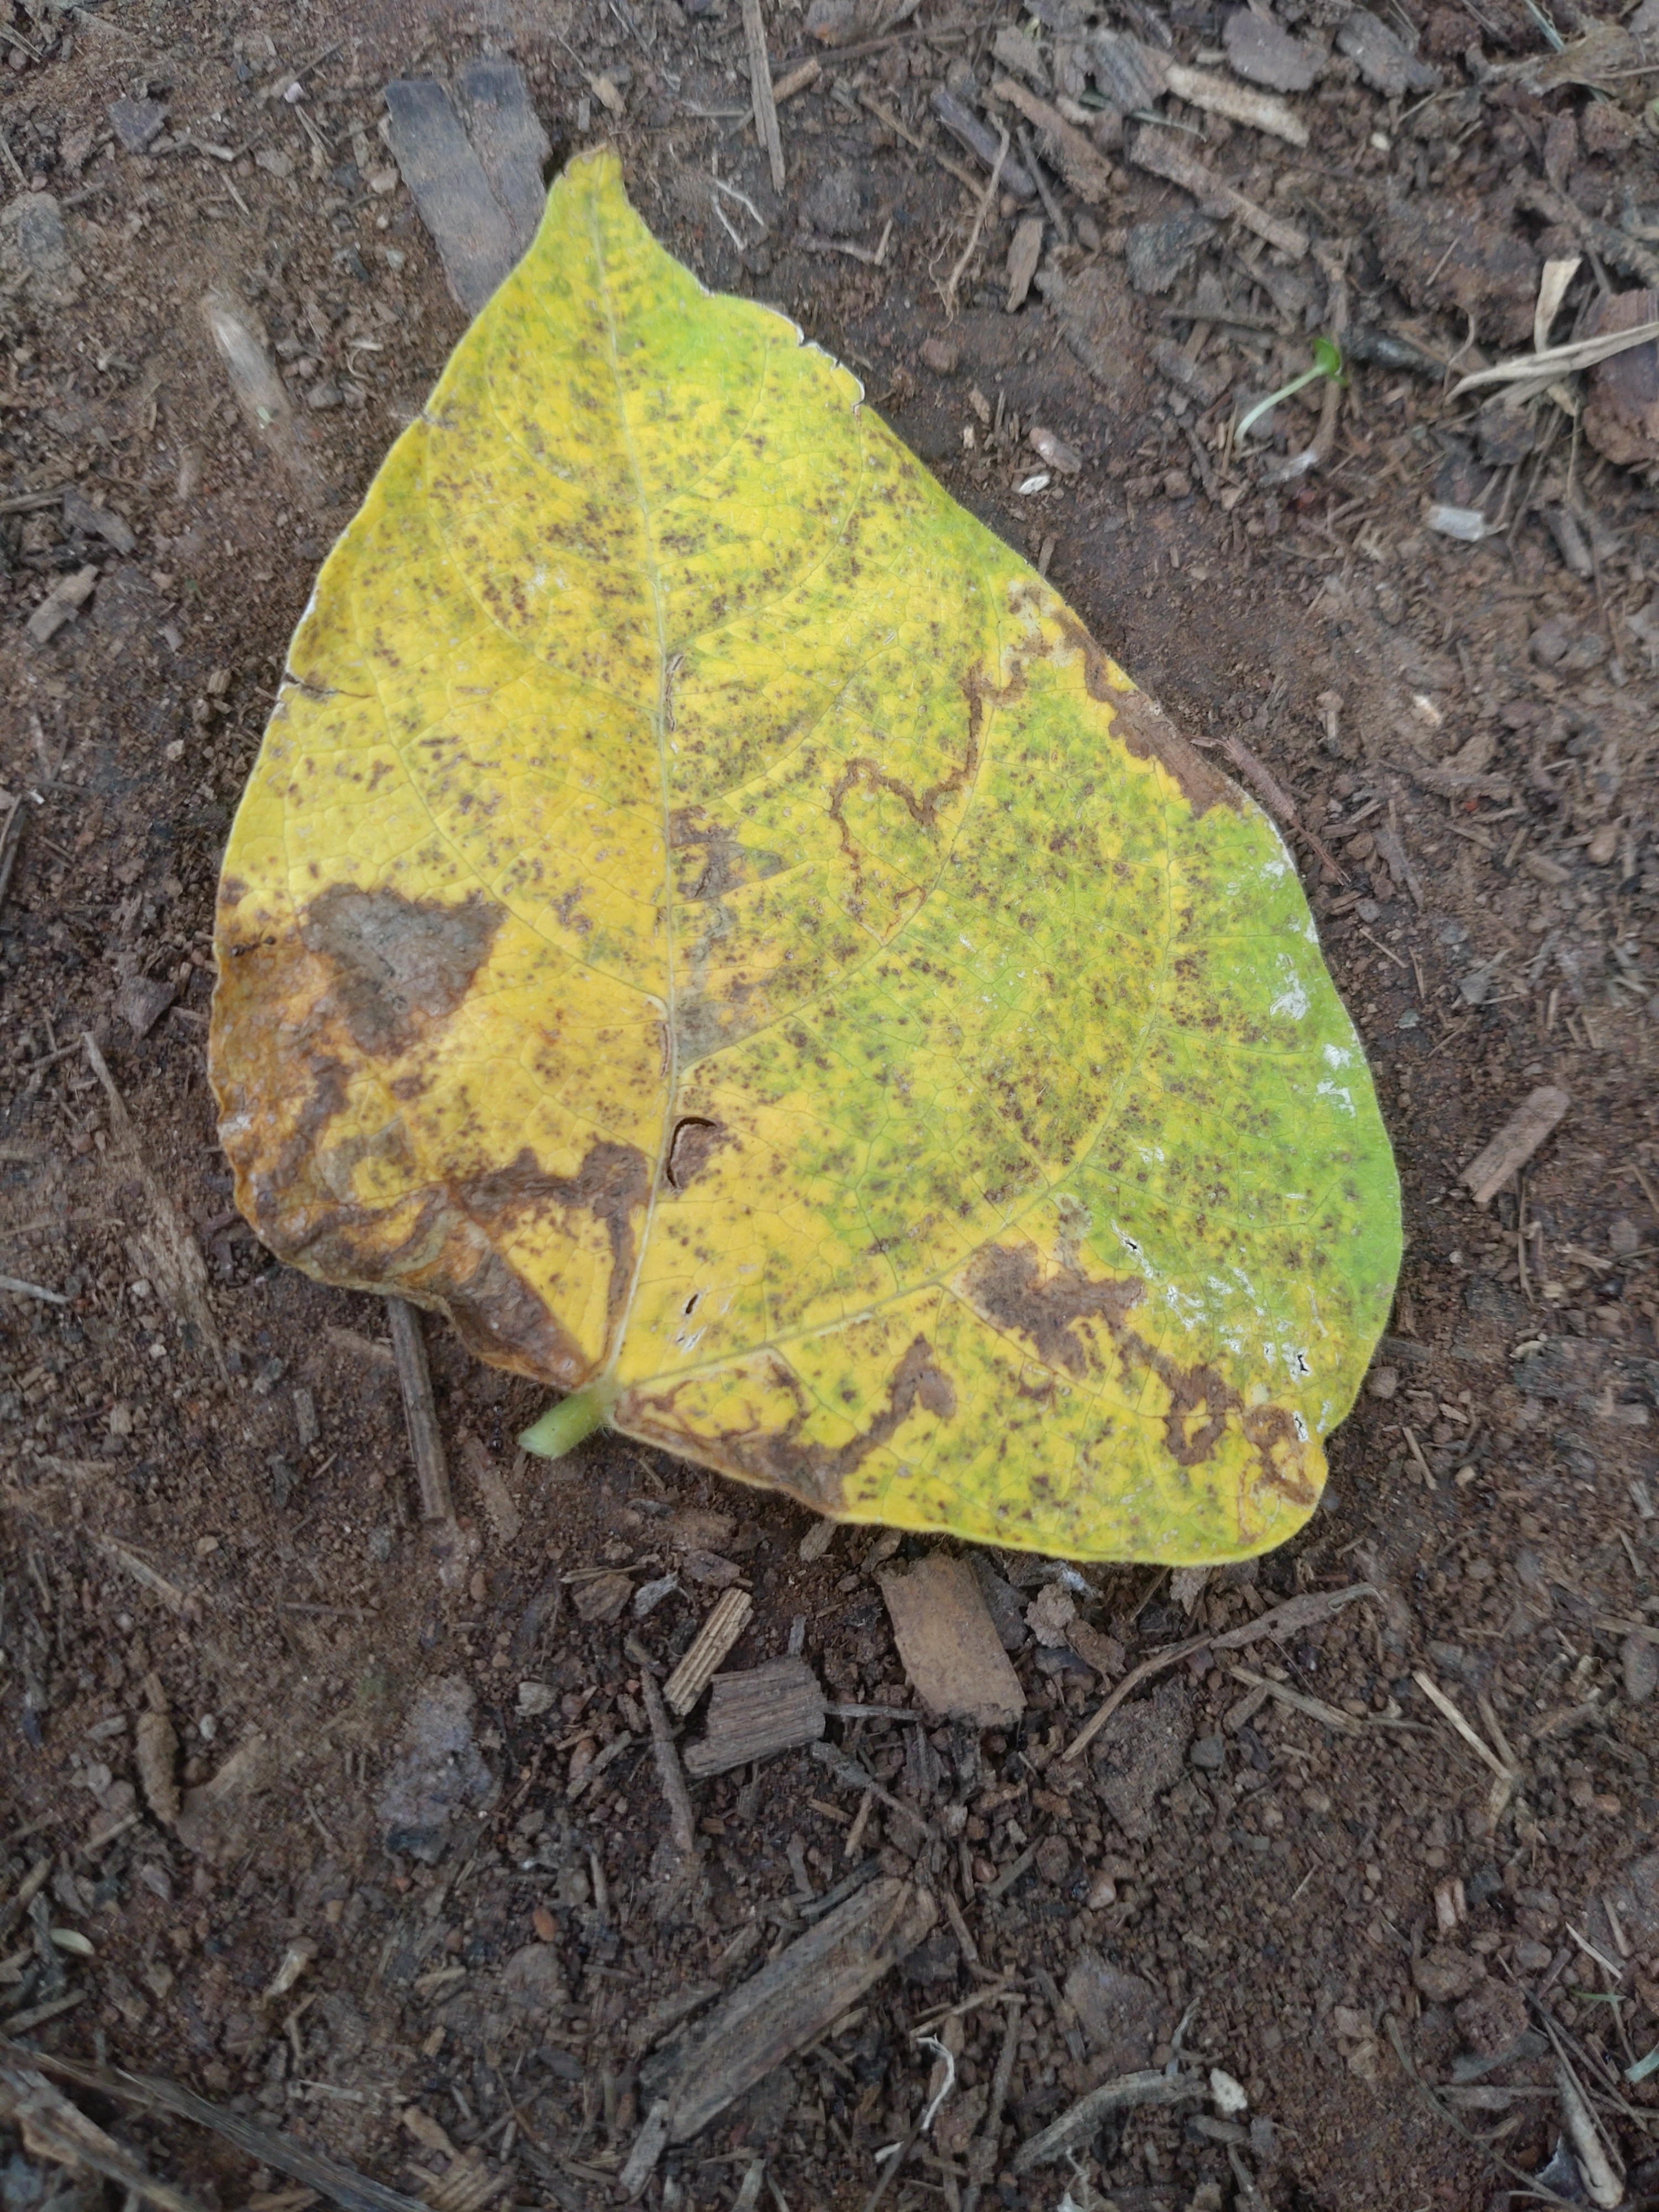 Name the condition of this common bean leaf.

anthracnose
